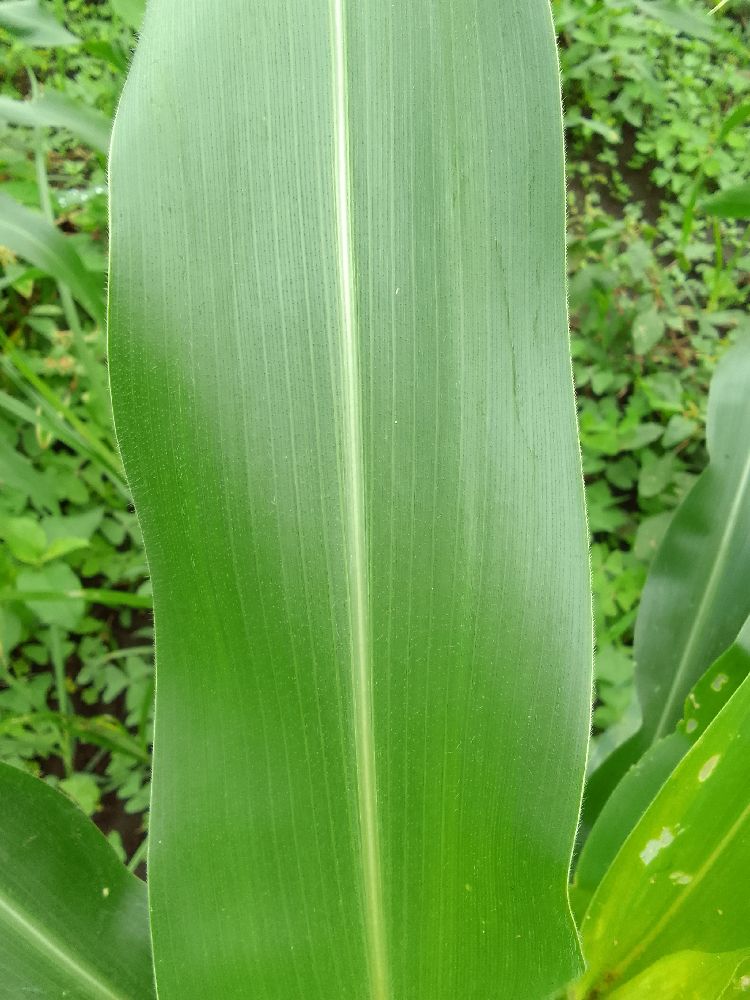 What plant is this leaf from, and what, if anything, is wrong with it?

common bean, healthy
